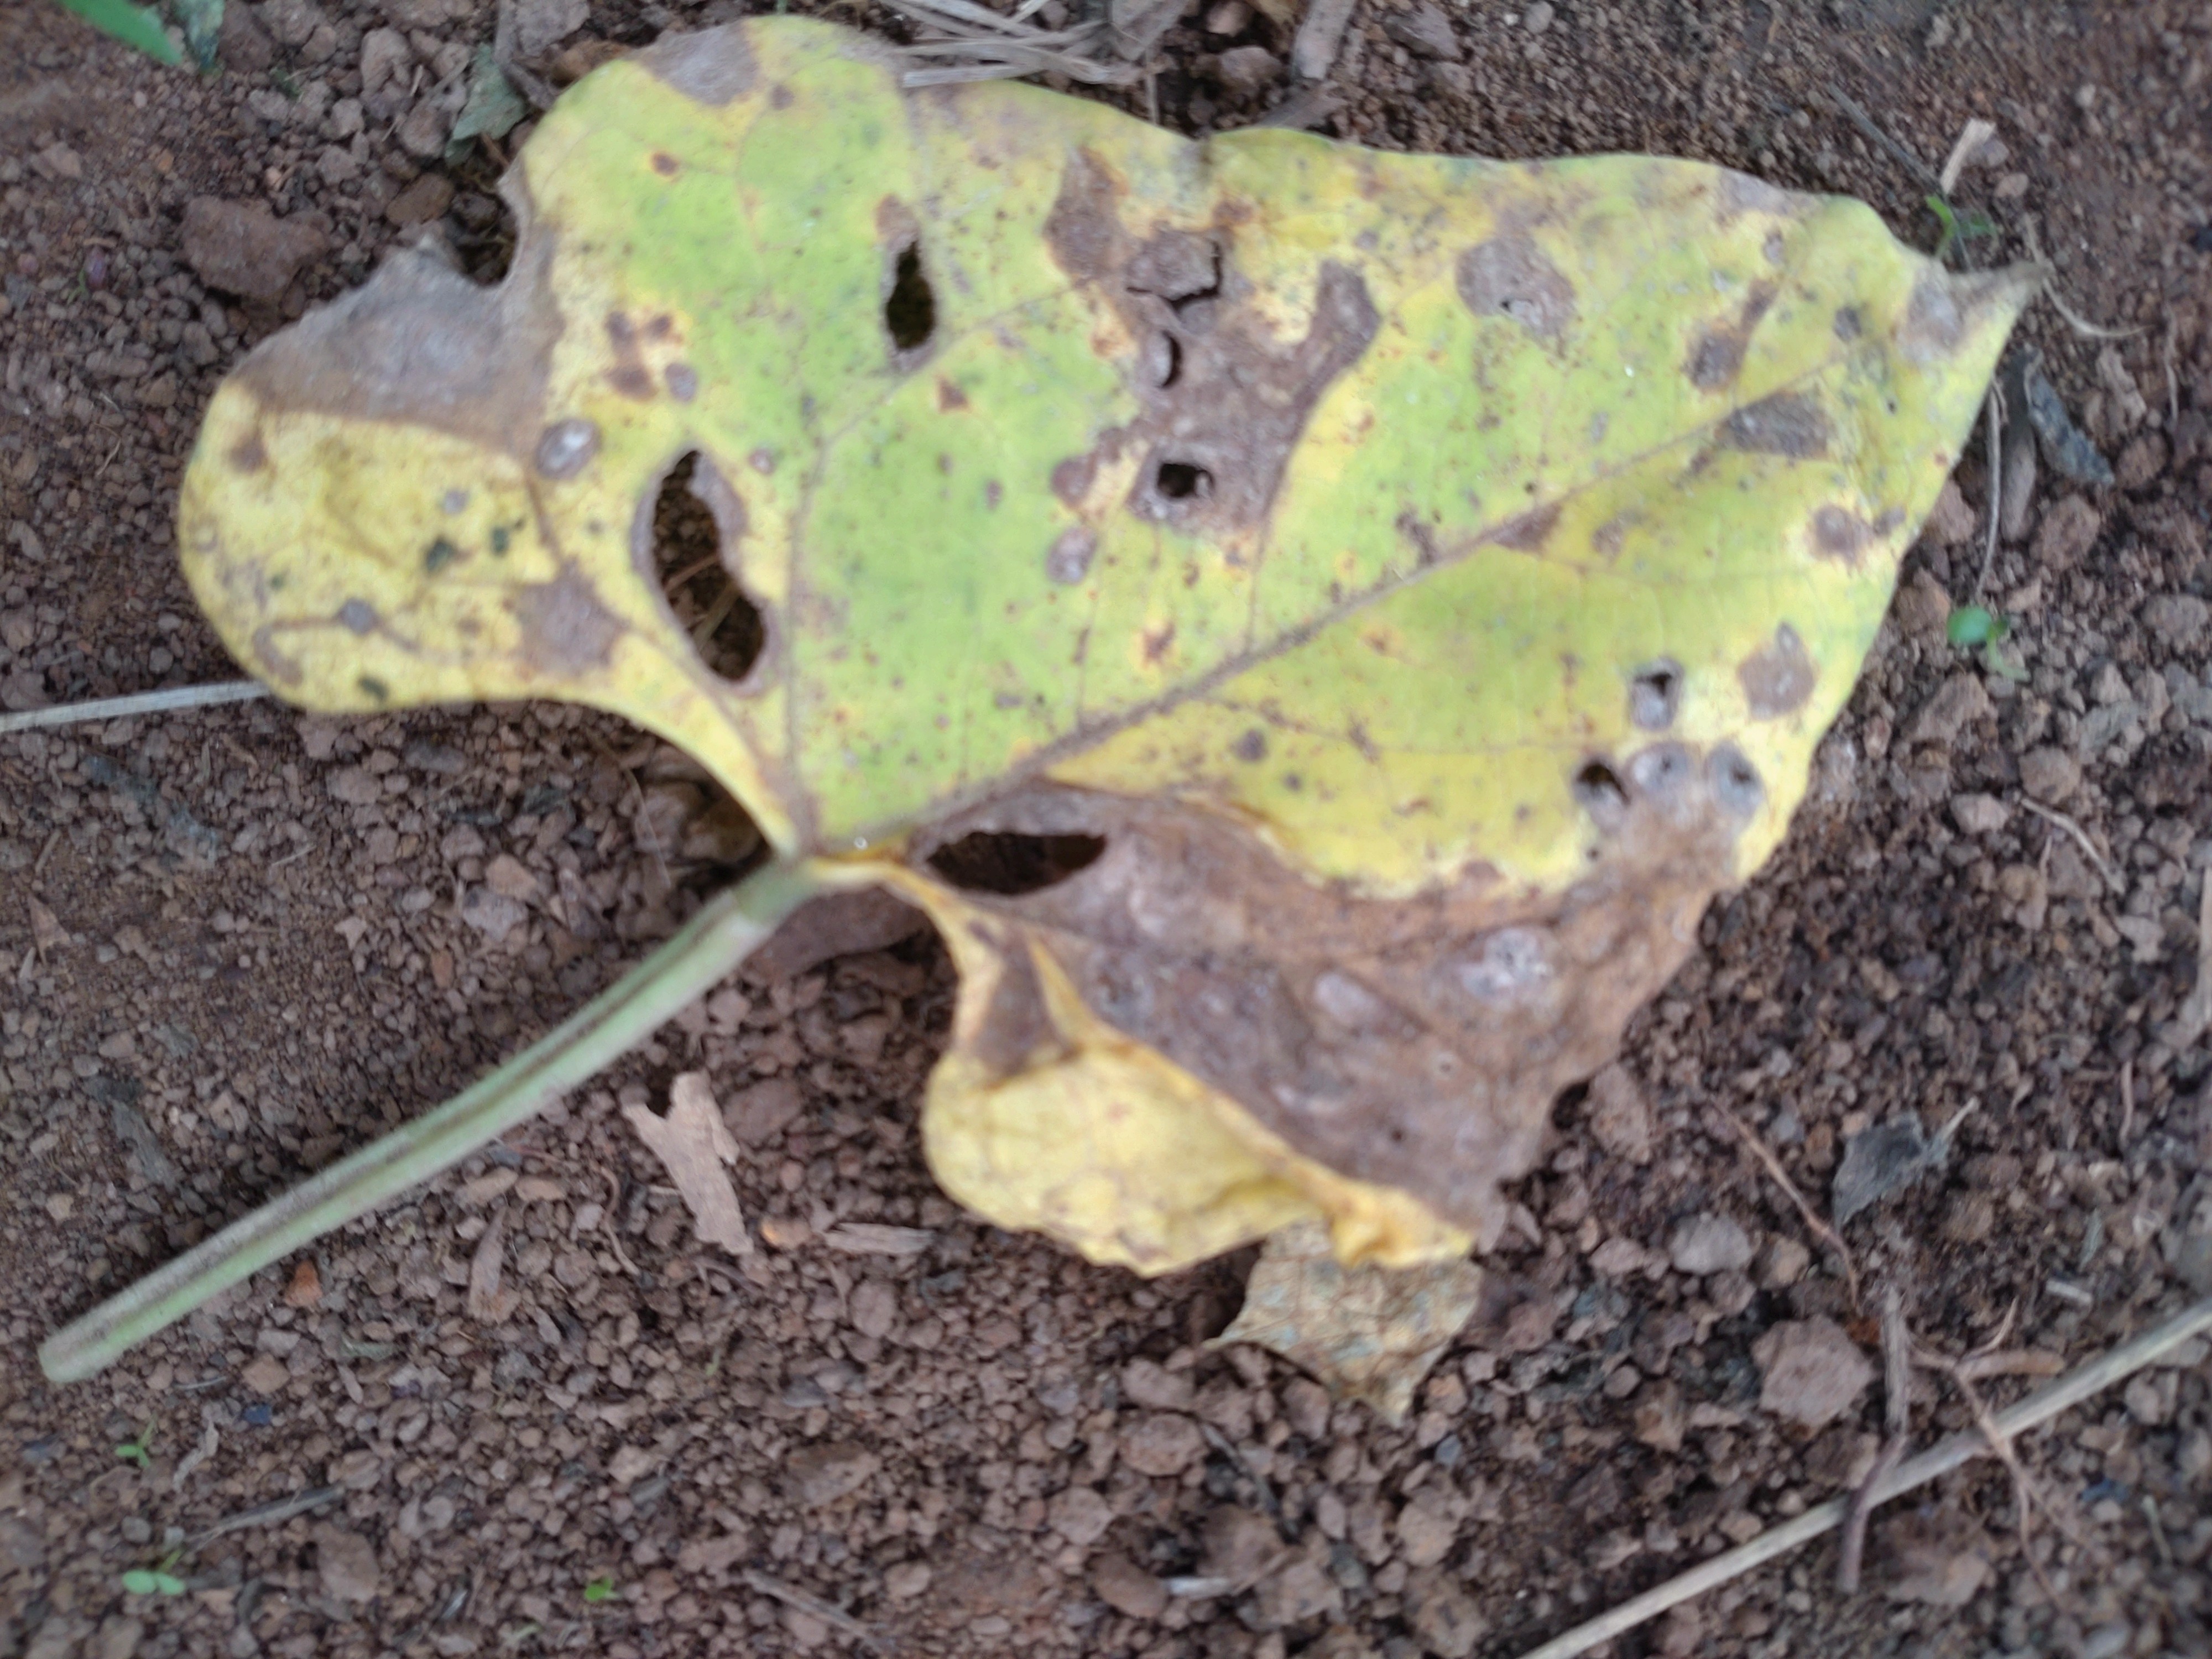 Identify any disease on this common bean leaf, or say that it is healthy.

anthracnose
